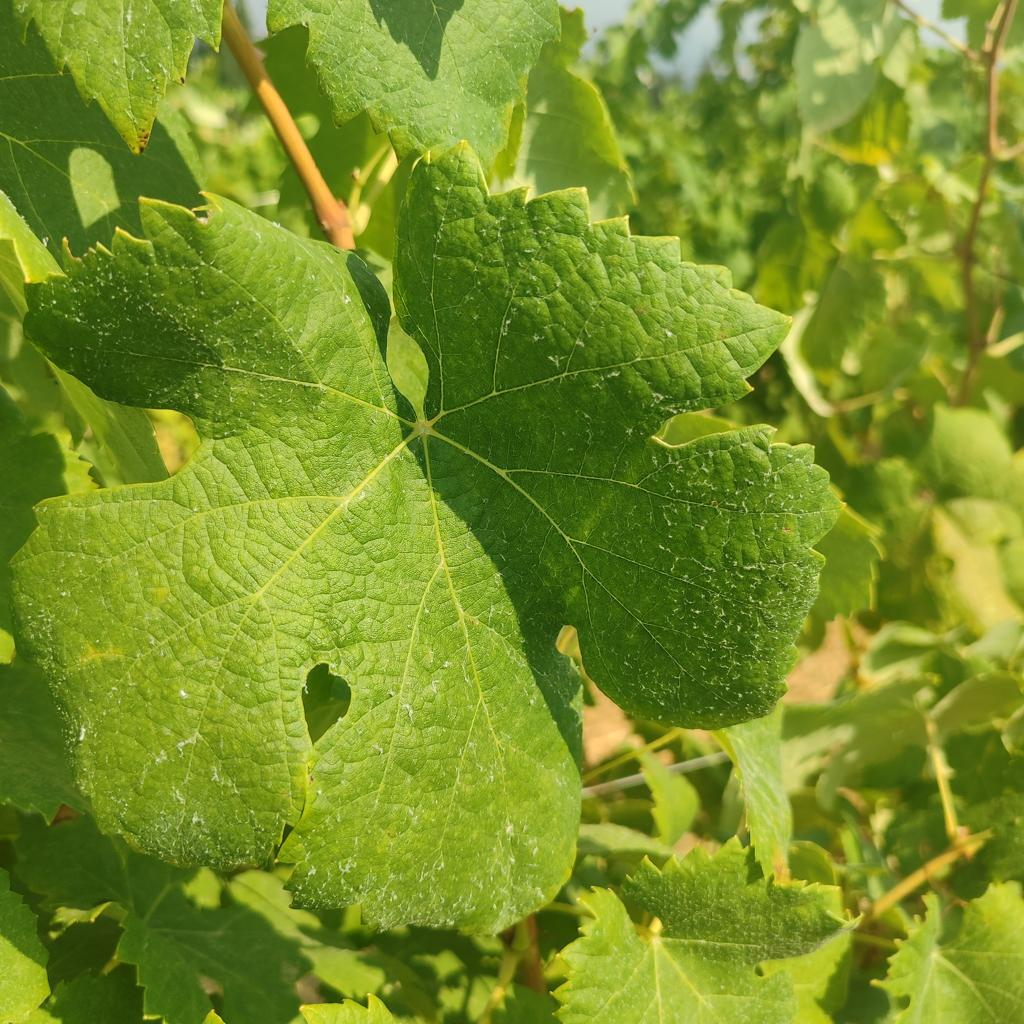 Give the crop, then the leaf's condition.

grapevine, healthy
